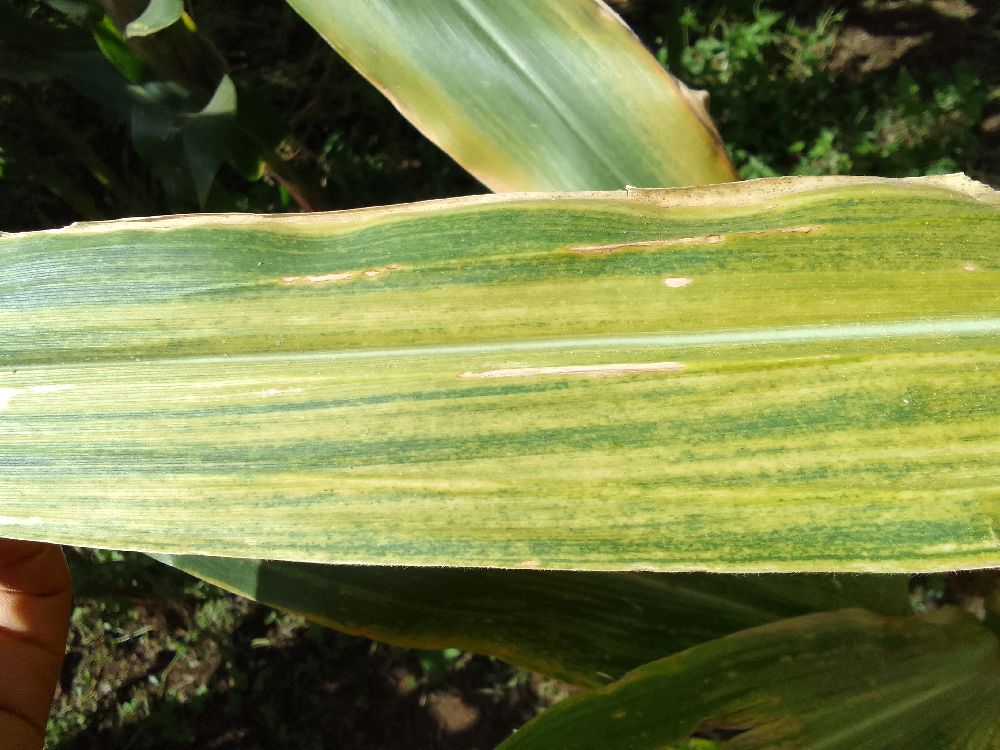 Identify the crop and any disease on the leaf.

maize, maize lethal necrosis
